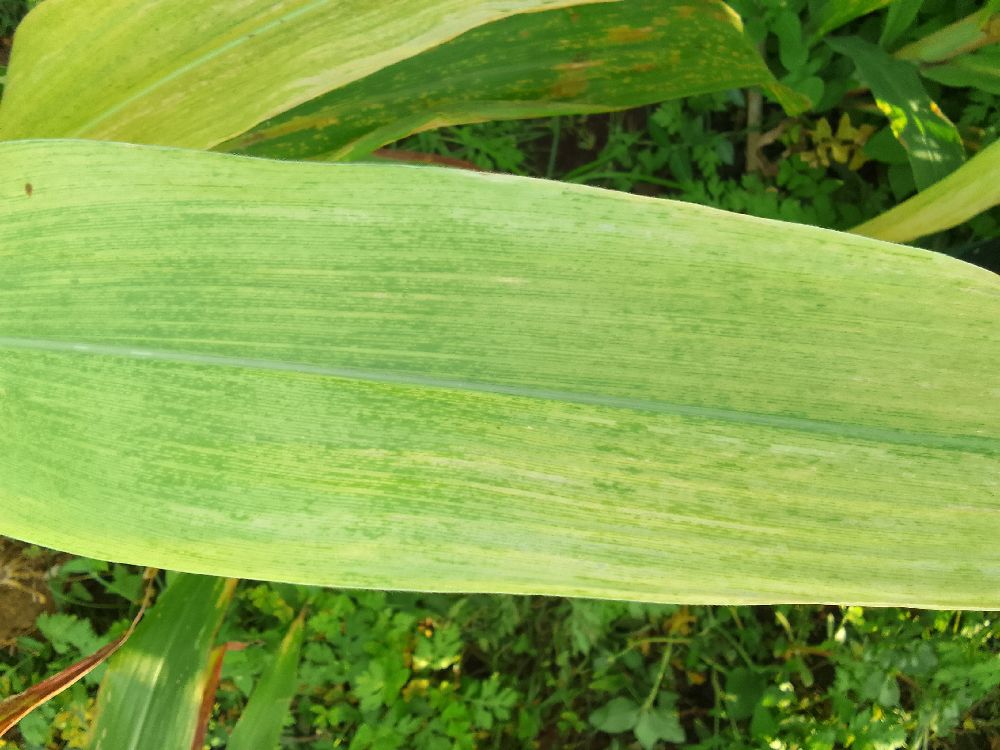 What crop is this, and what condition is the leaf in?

maize, maize lethal necrosis
